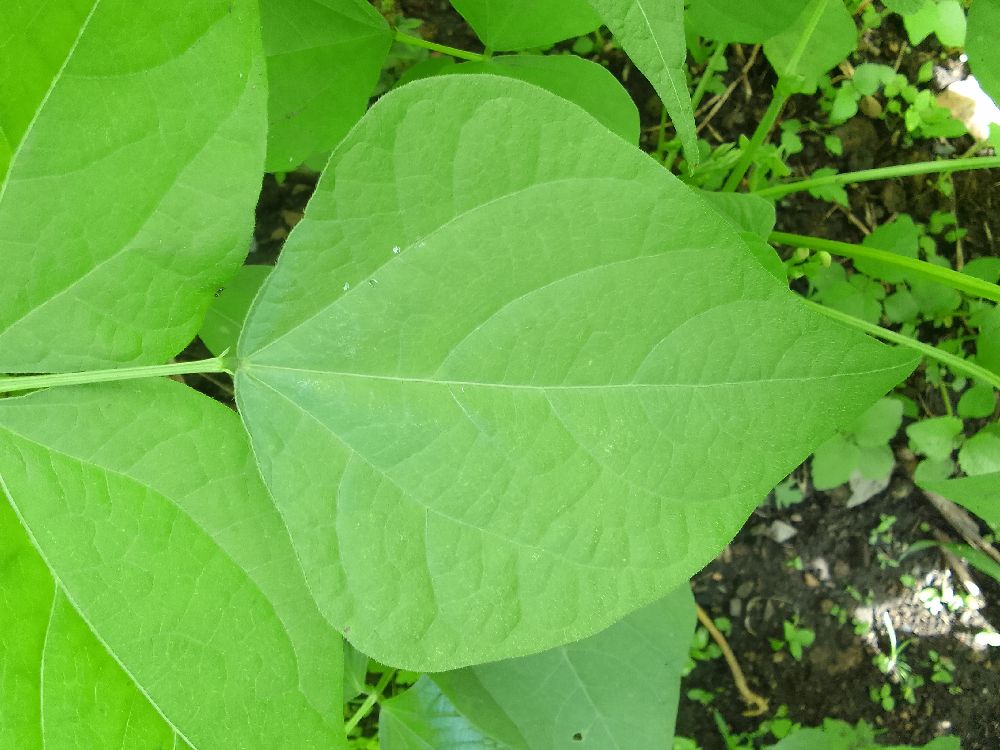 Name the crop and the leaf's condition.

common bean, healthy
